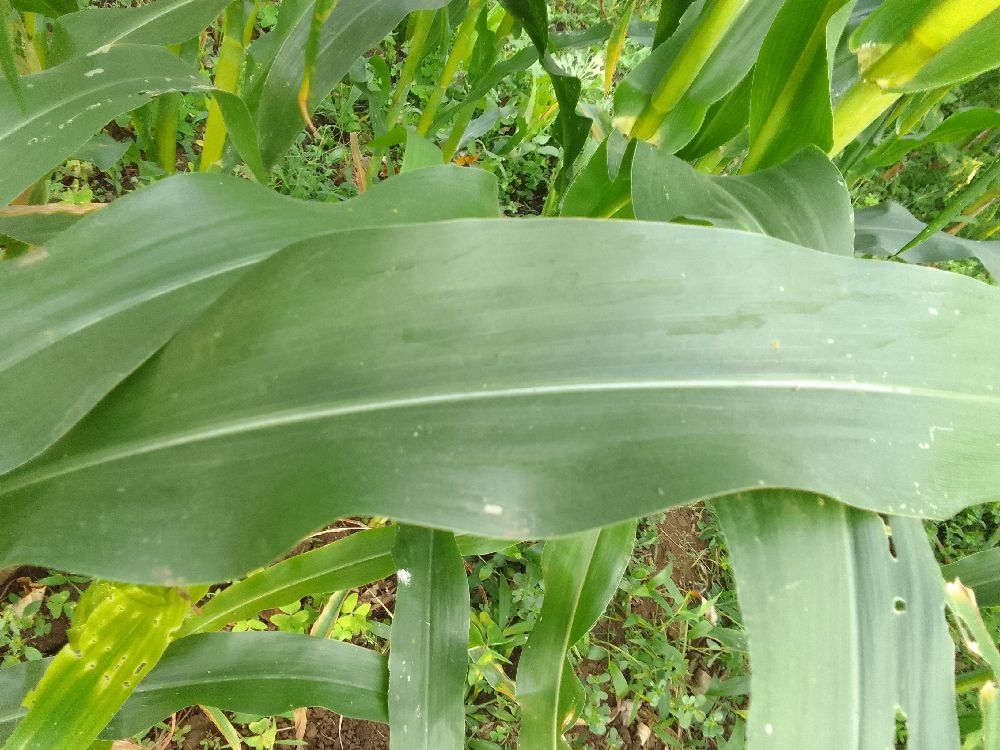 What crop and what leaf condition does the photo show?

maize, healthy
